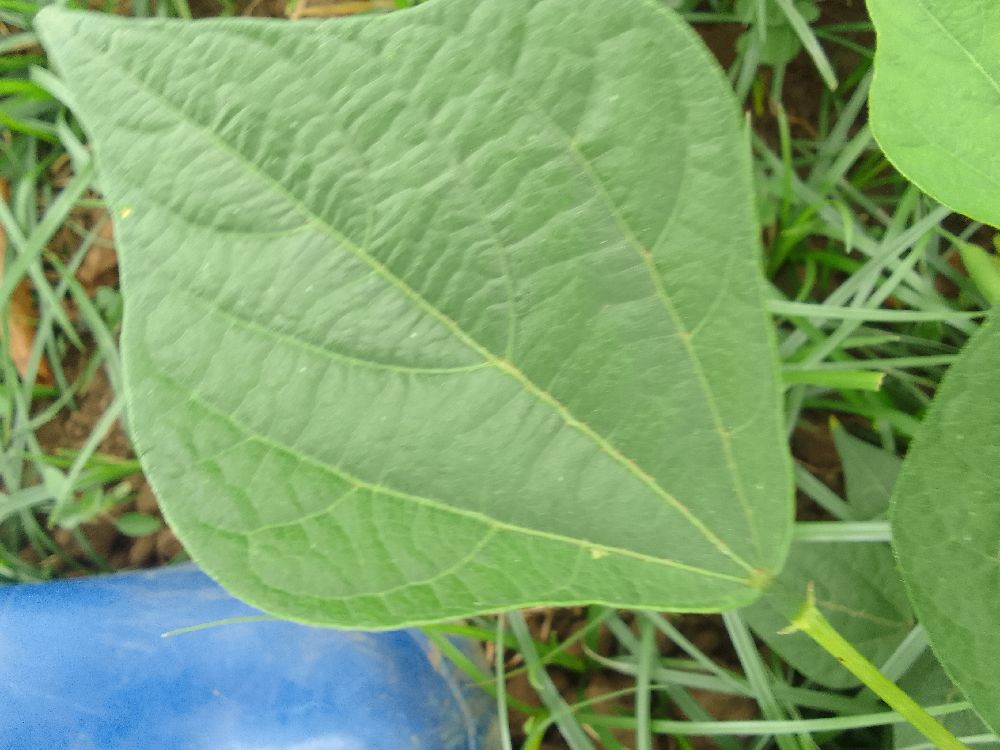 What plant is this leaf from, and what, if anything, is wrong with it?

common bean, healthy
